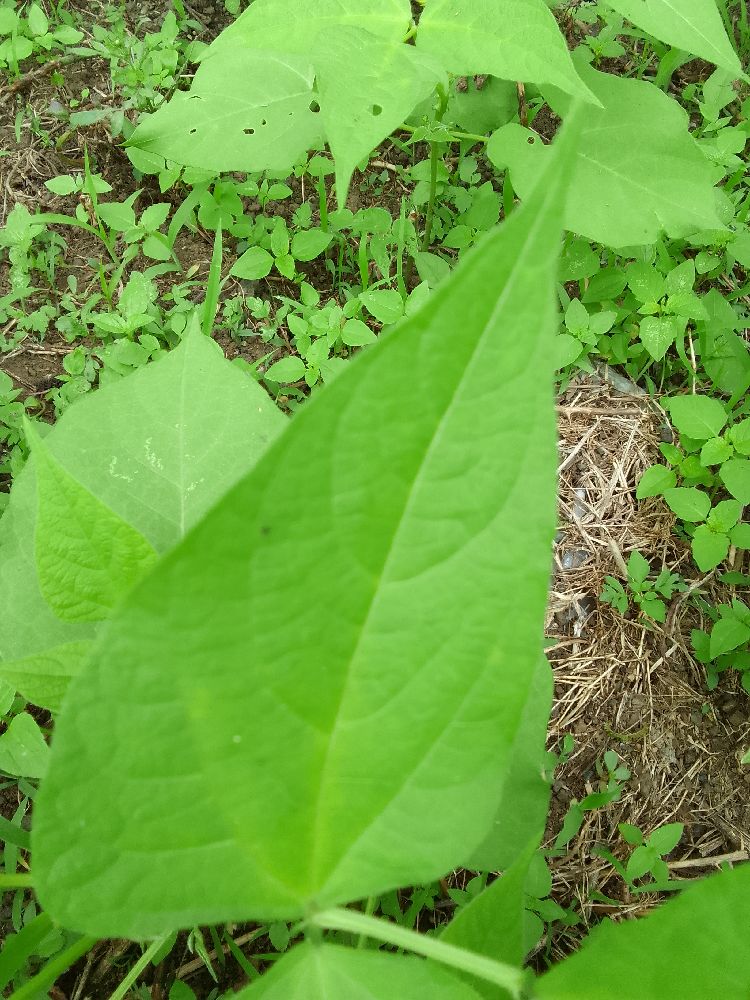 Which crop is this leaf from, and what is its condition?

common bean, healthy
